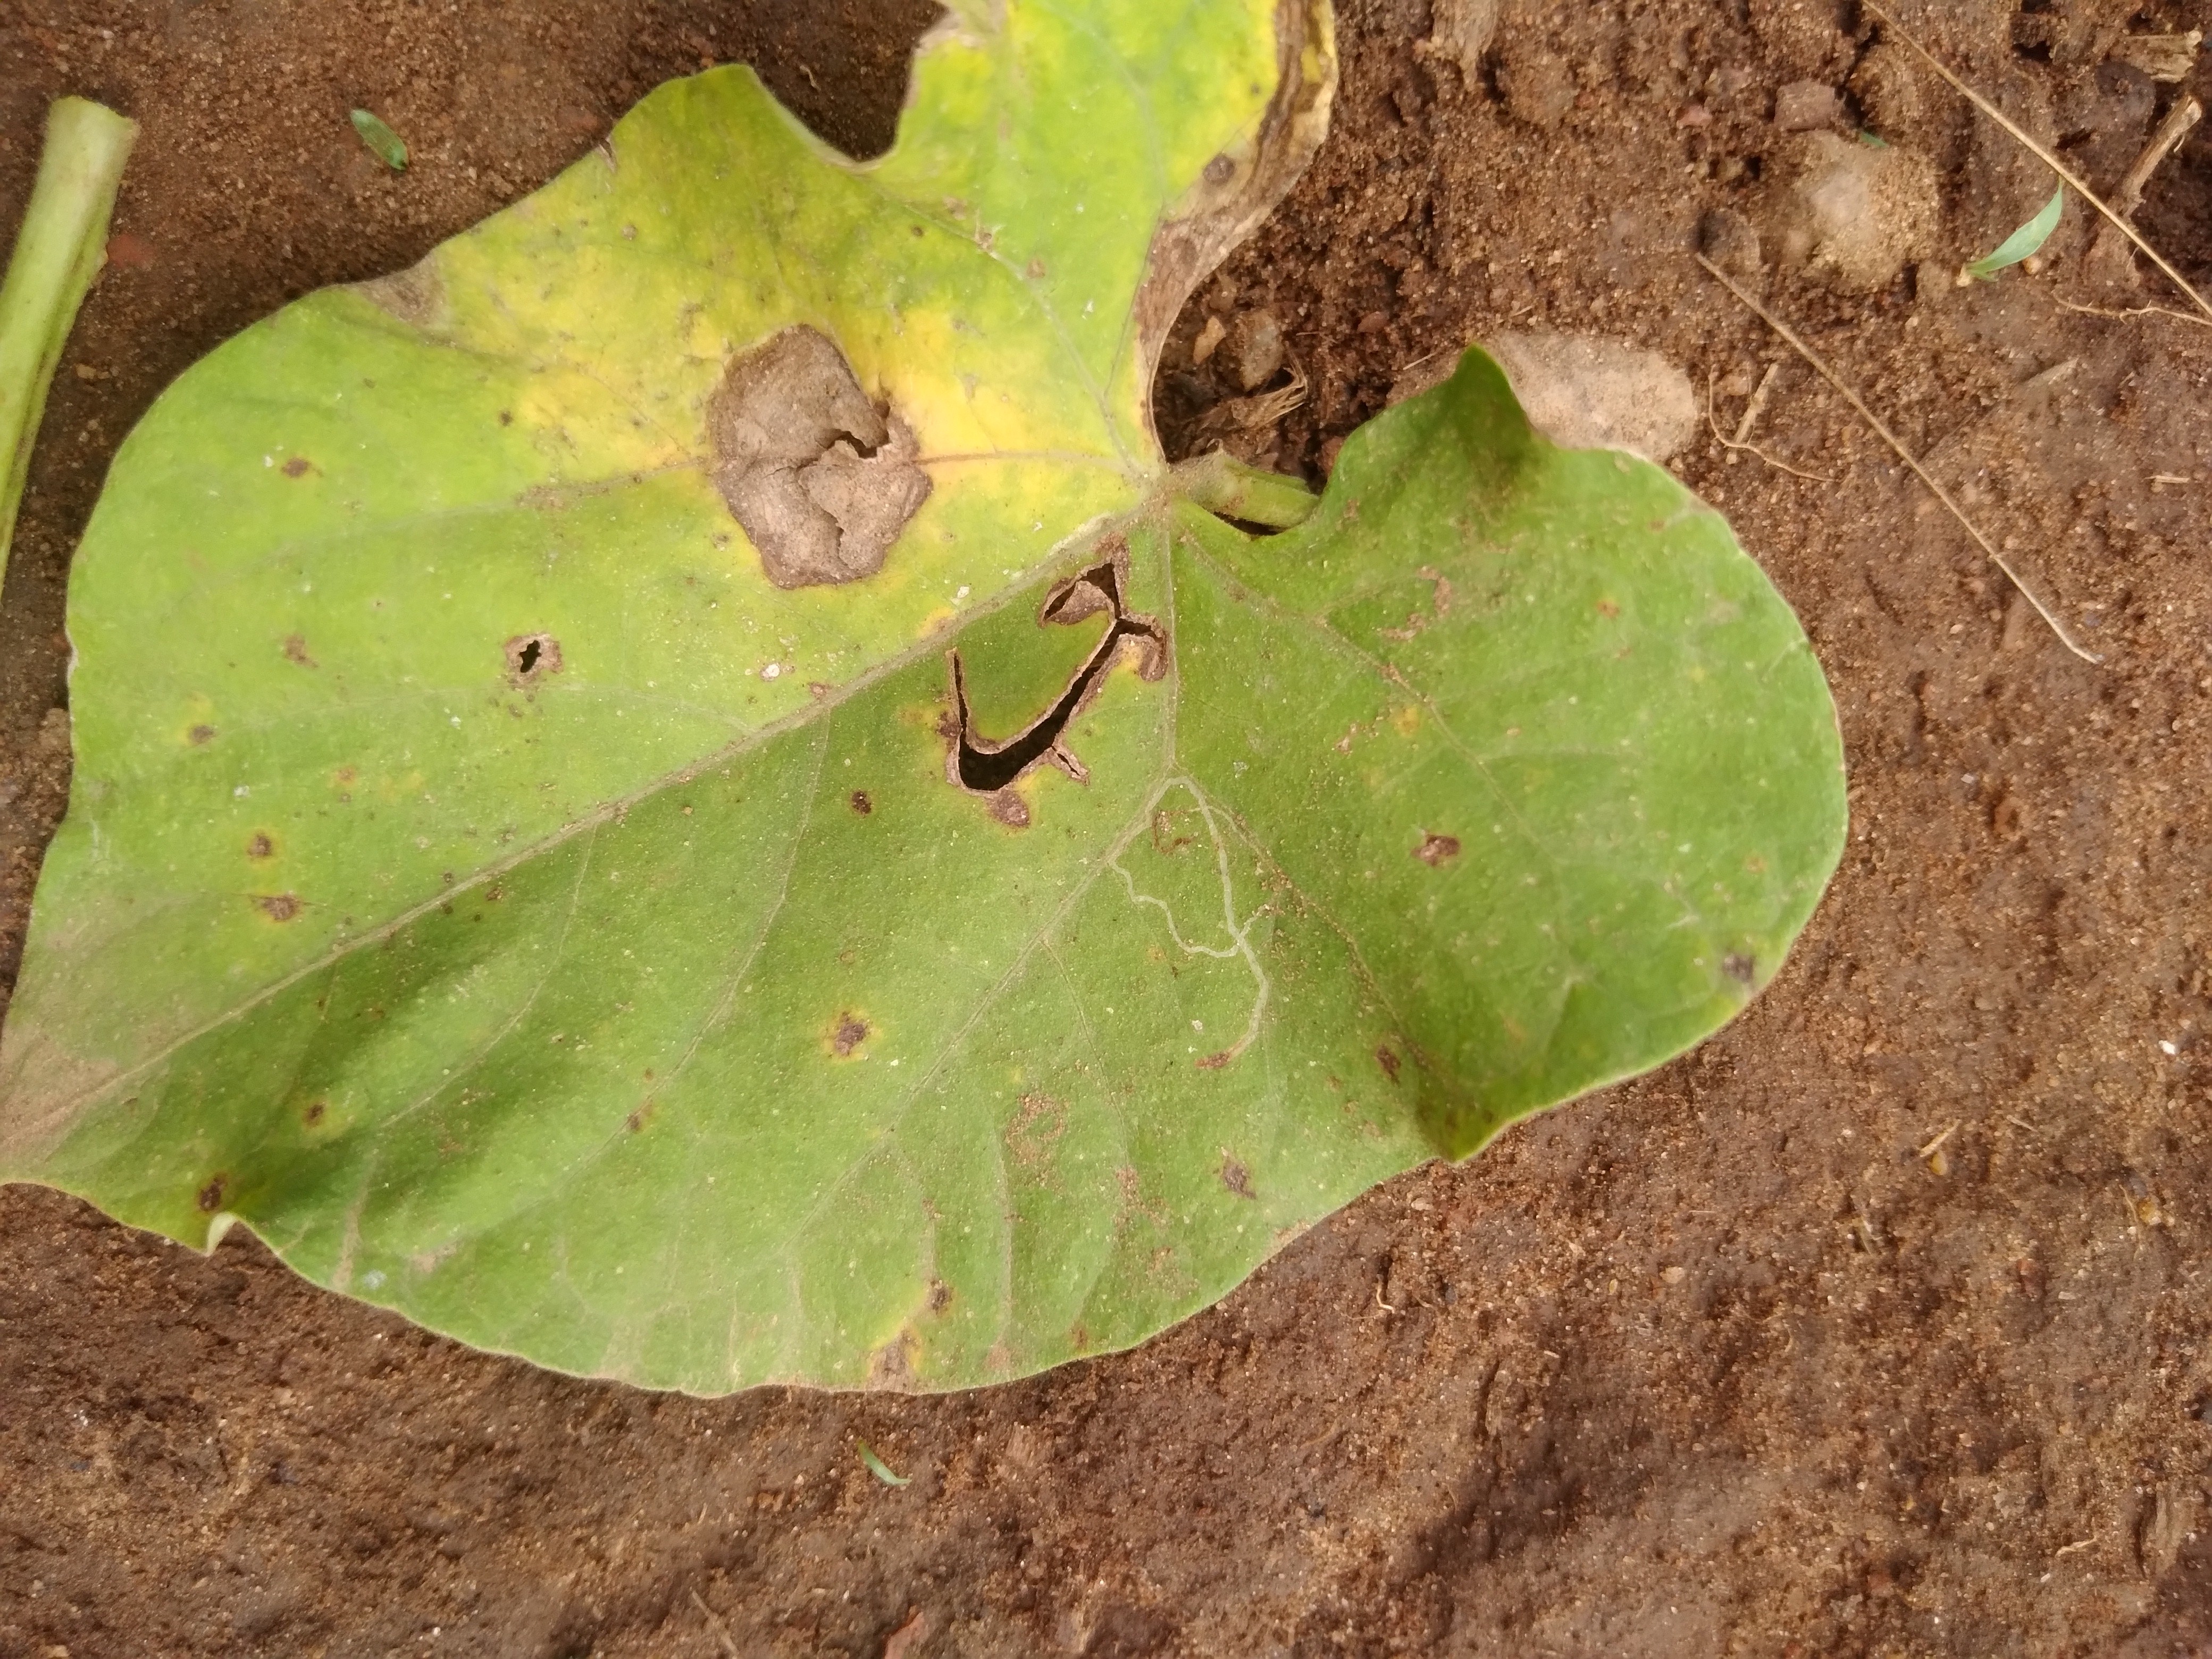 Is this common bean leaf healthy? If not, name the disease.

rust
